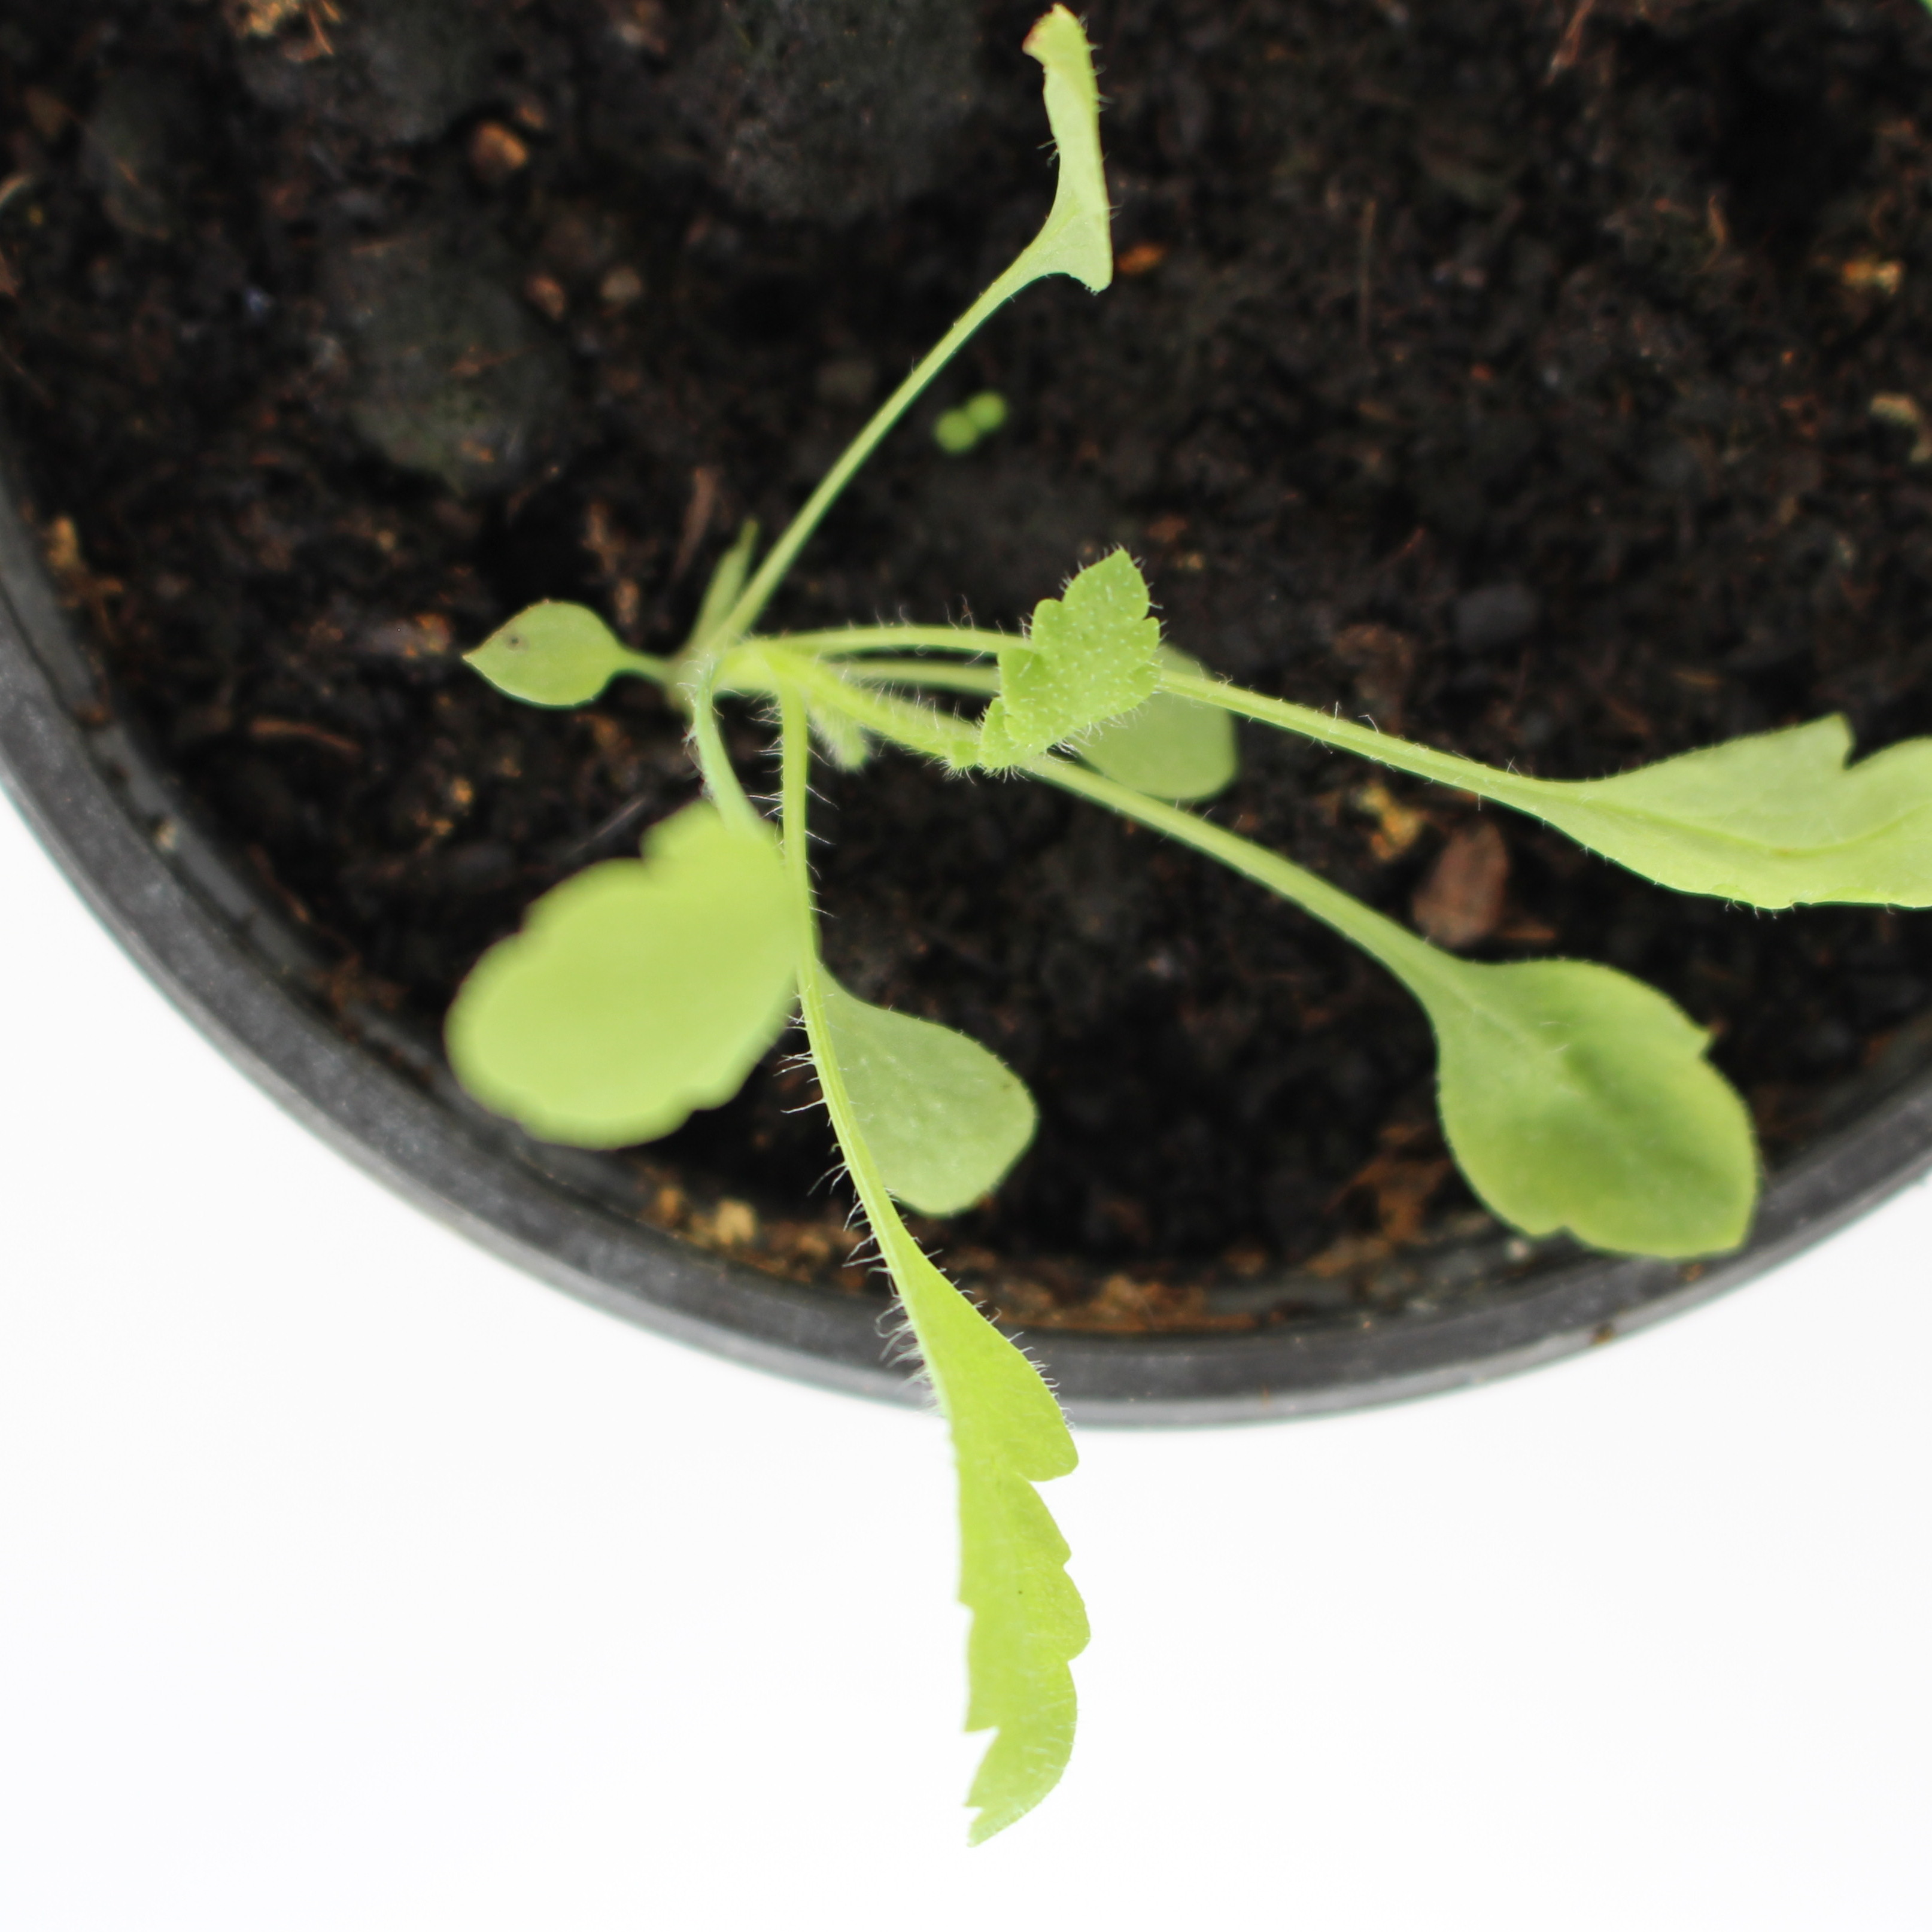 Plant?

Papaver rhoeas
